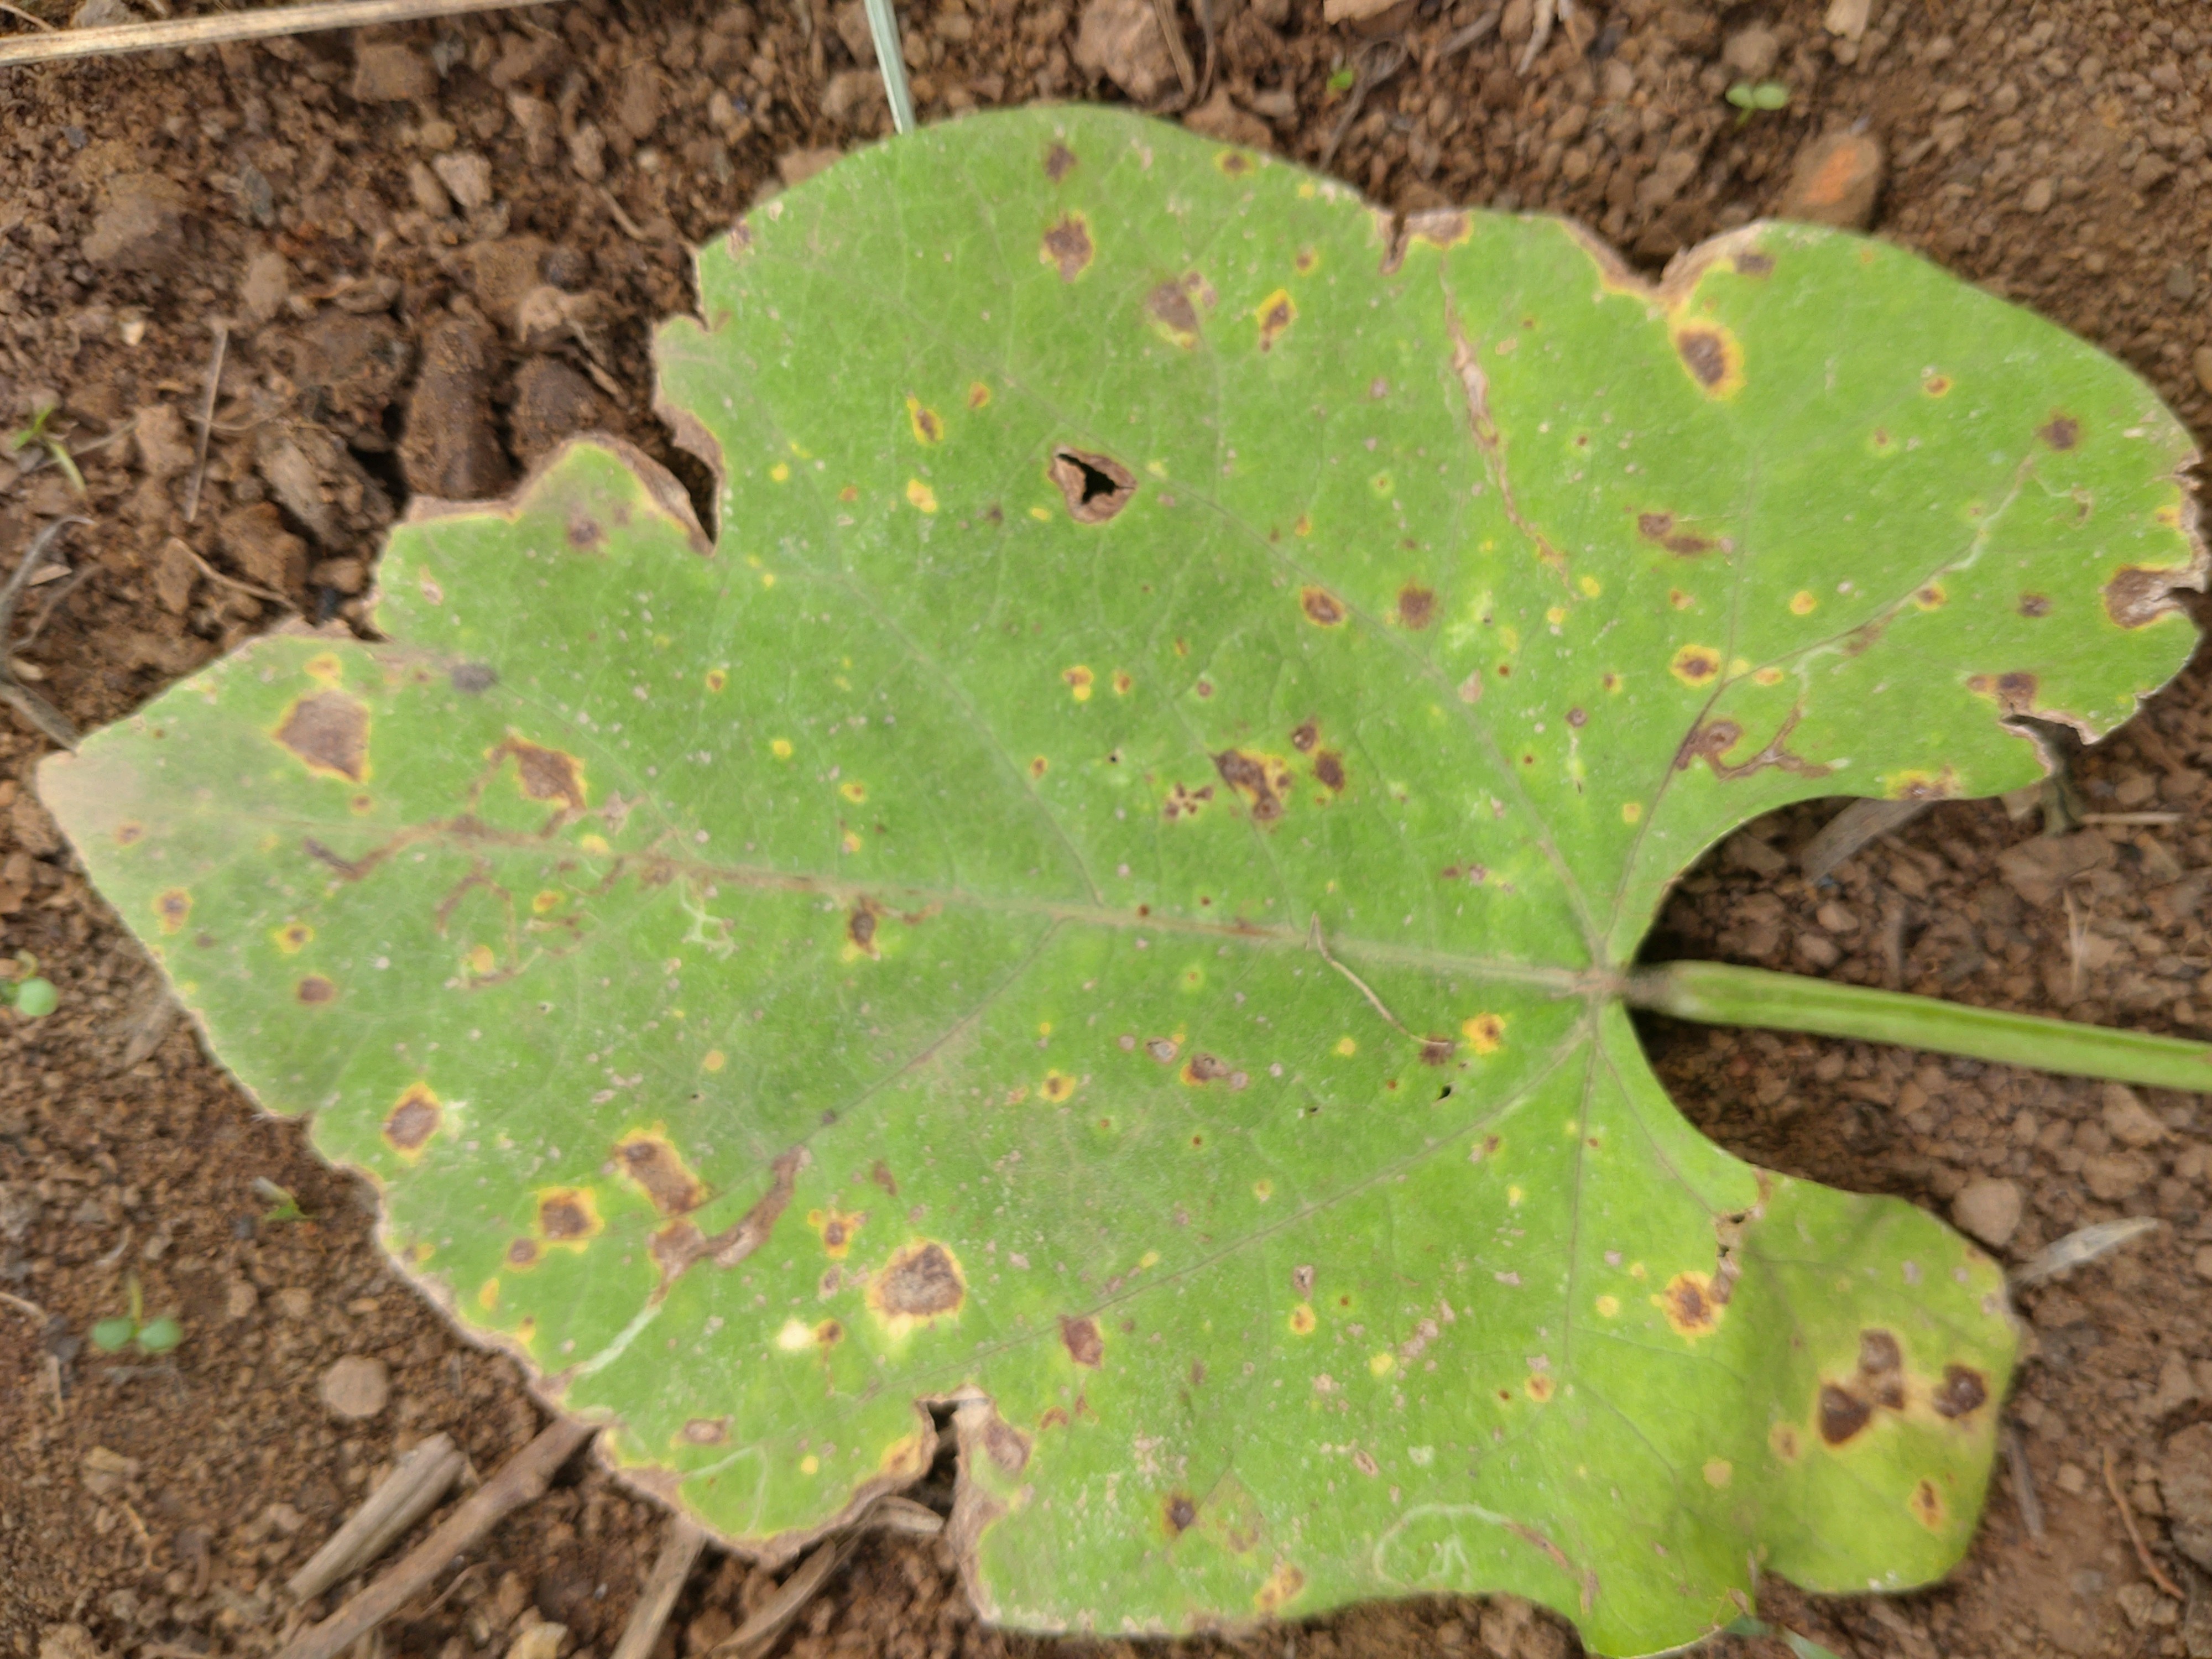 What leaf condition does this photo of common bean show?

rust
